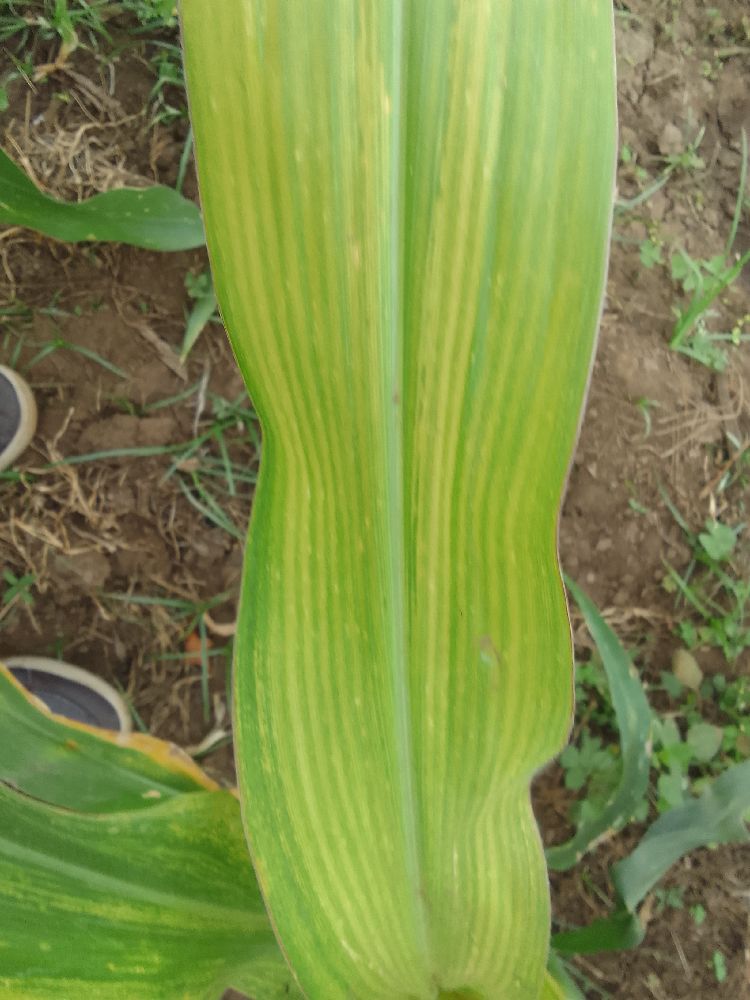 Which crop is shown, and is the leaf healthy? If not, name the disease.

maize, maize lethal necrosis
